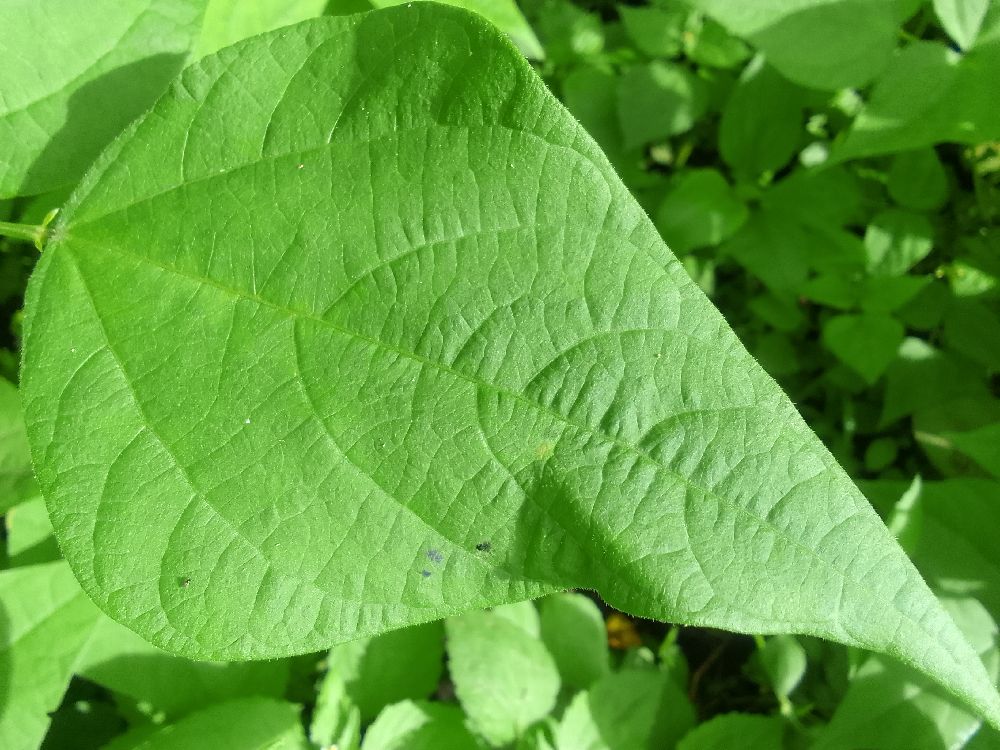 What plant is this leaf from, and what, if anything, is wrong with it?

common bean, healthy
